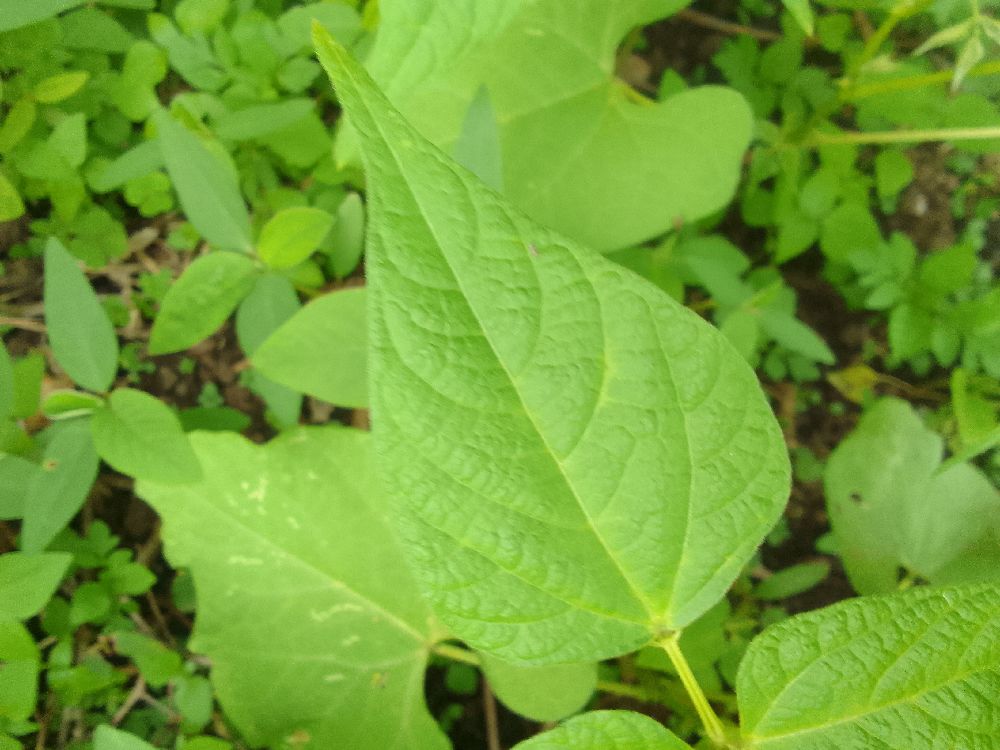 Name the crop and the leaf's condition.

common bean, healthy
